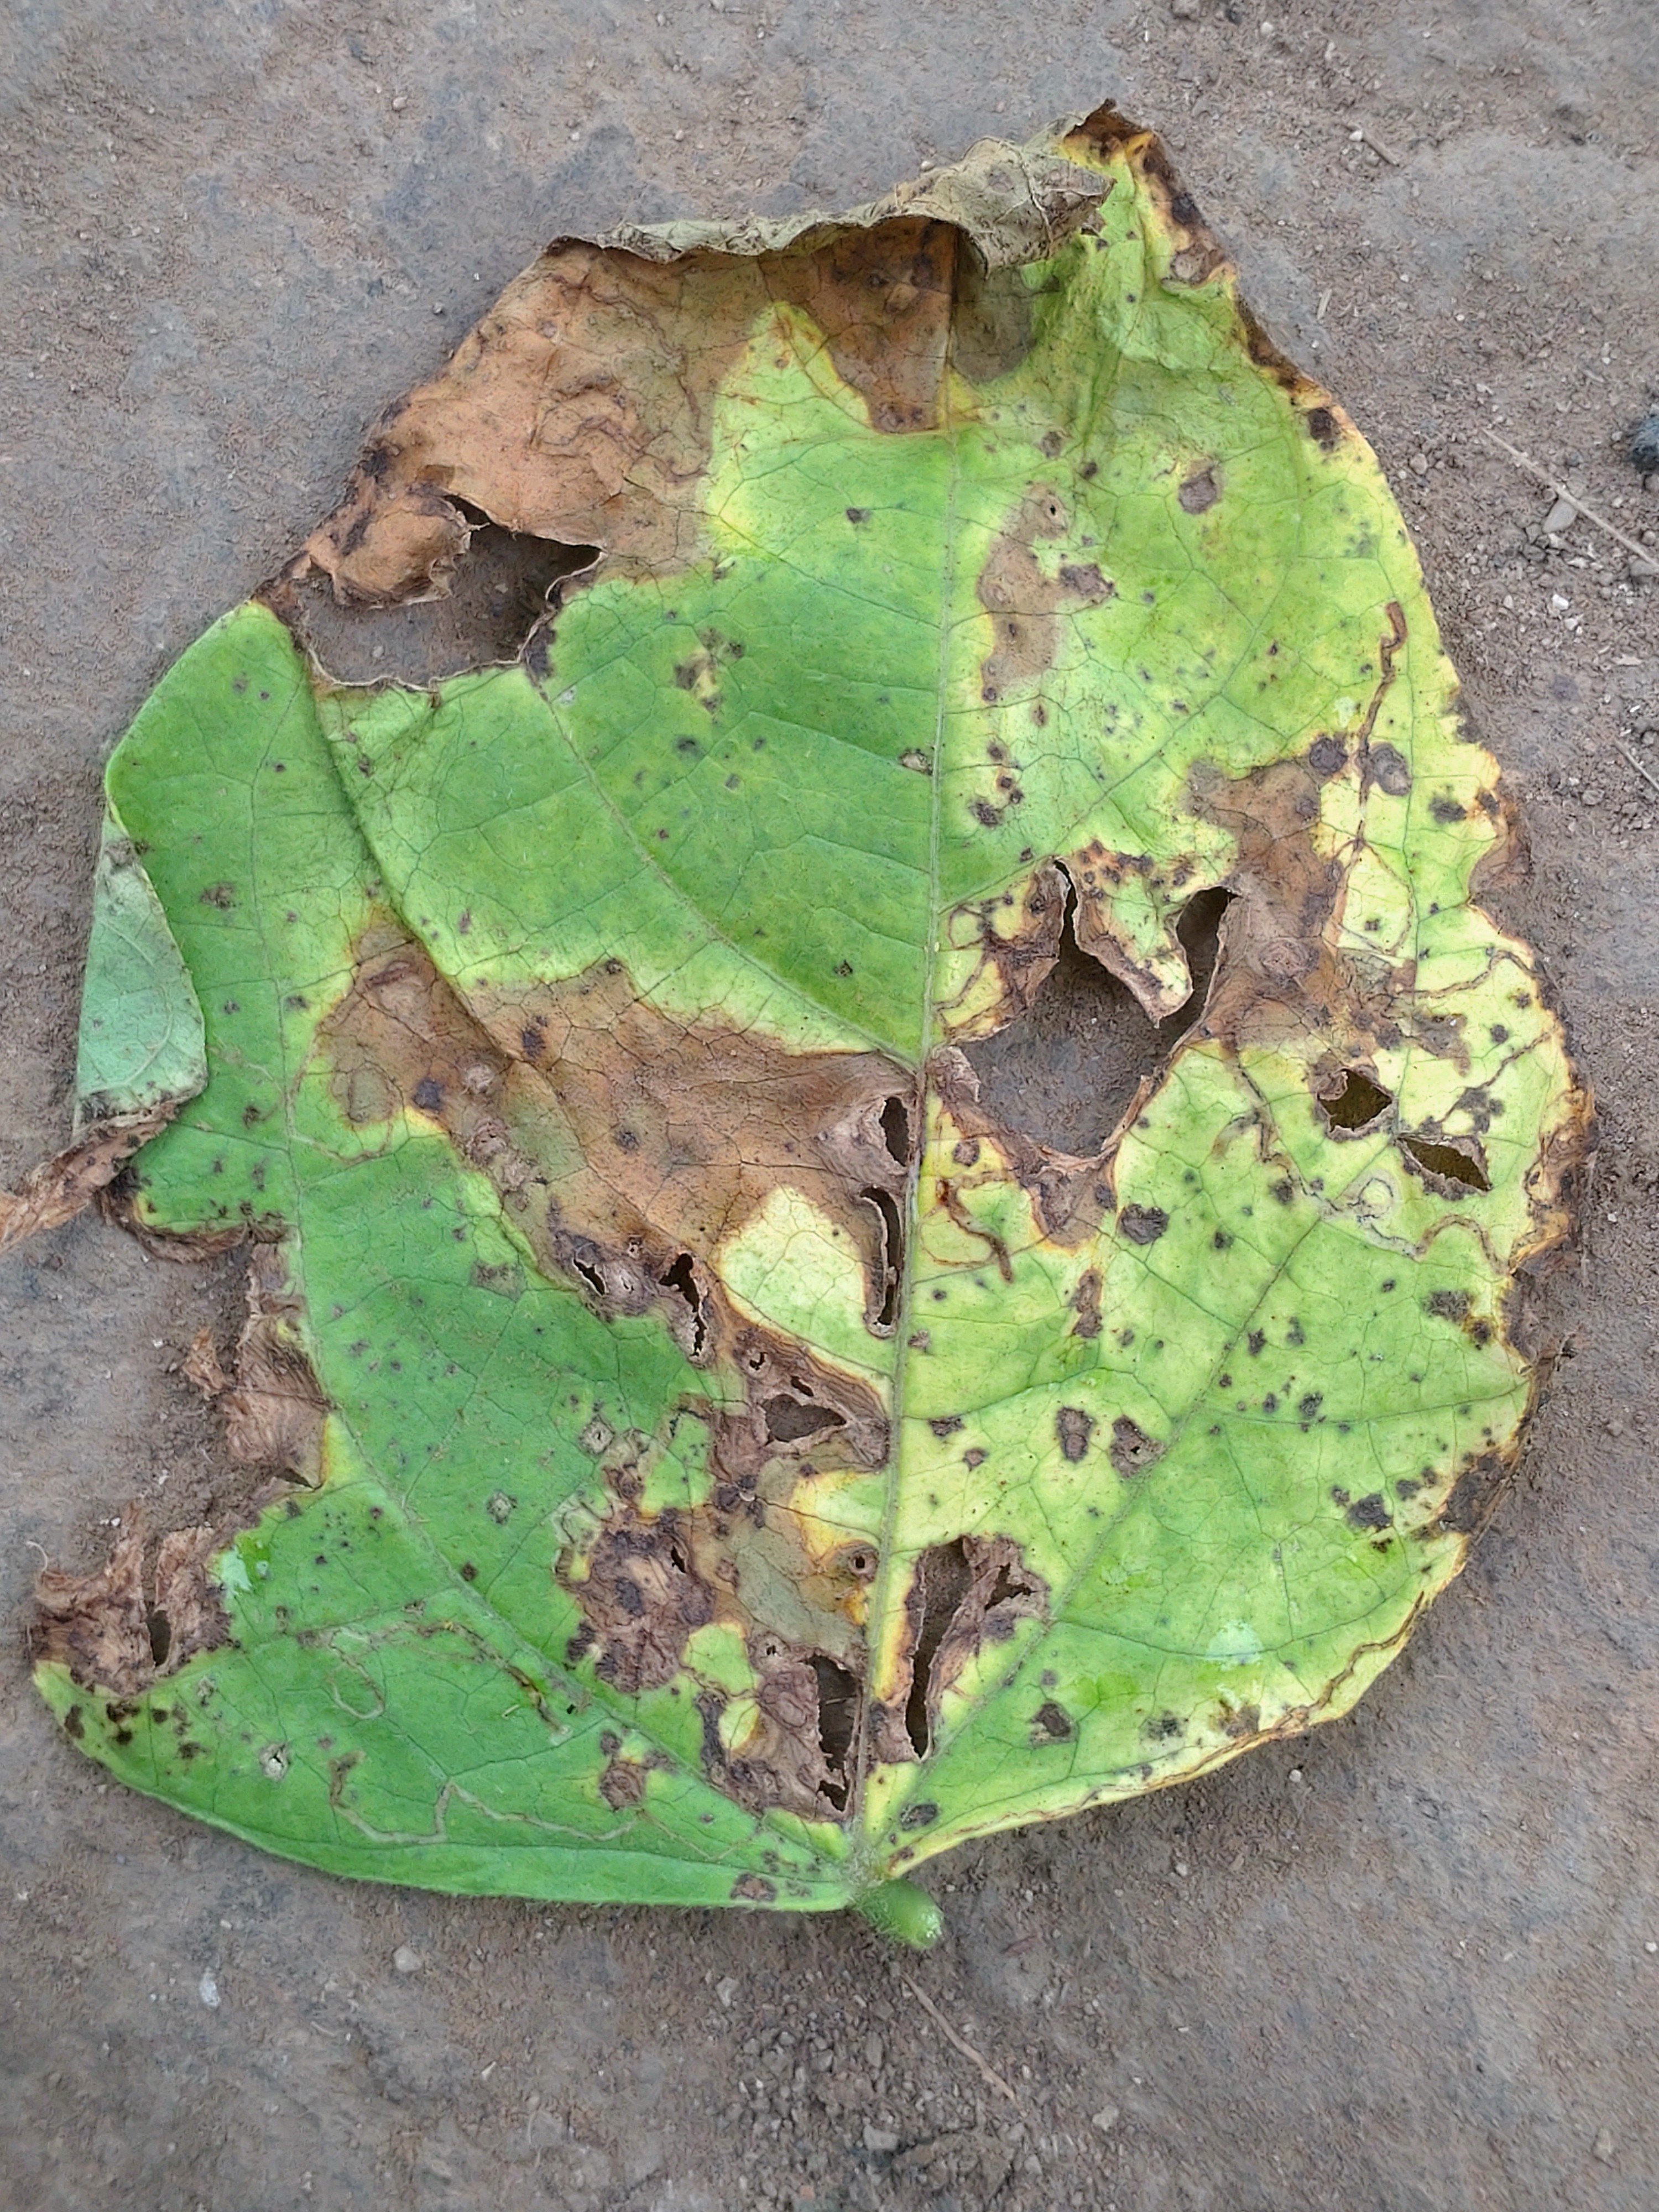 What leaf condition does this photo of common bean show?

anthracnose
